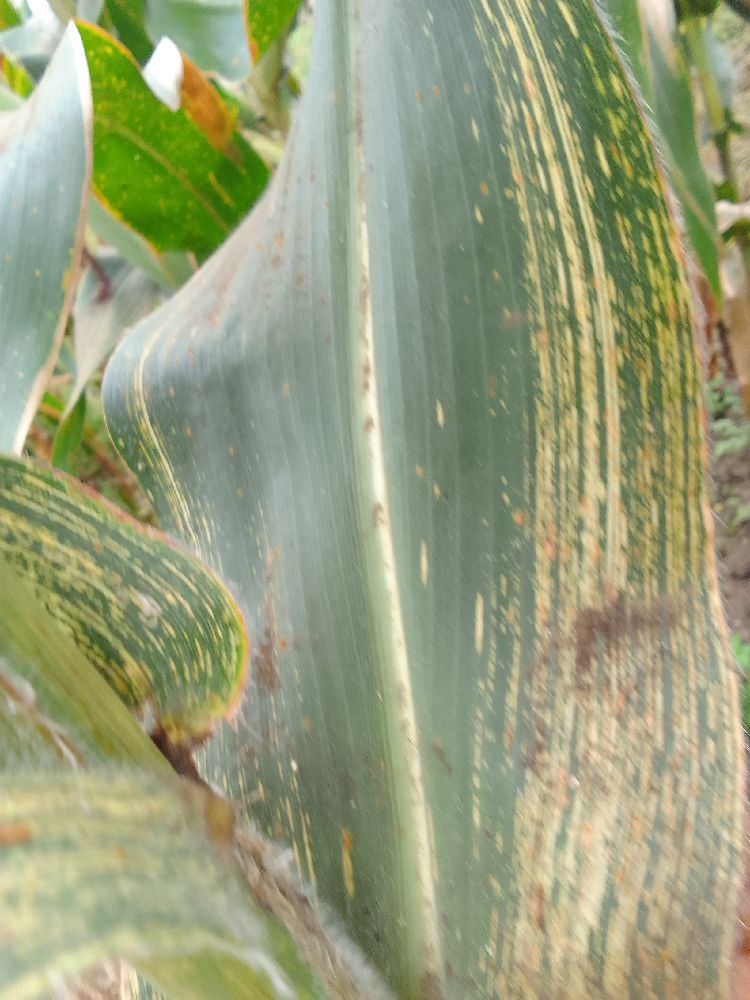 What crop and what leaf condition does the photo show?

maize, maize streak virus
